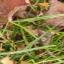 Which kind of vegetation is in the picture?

grass
